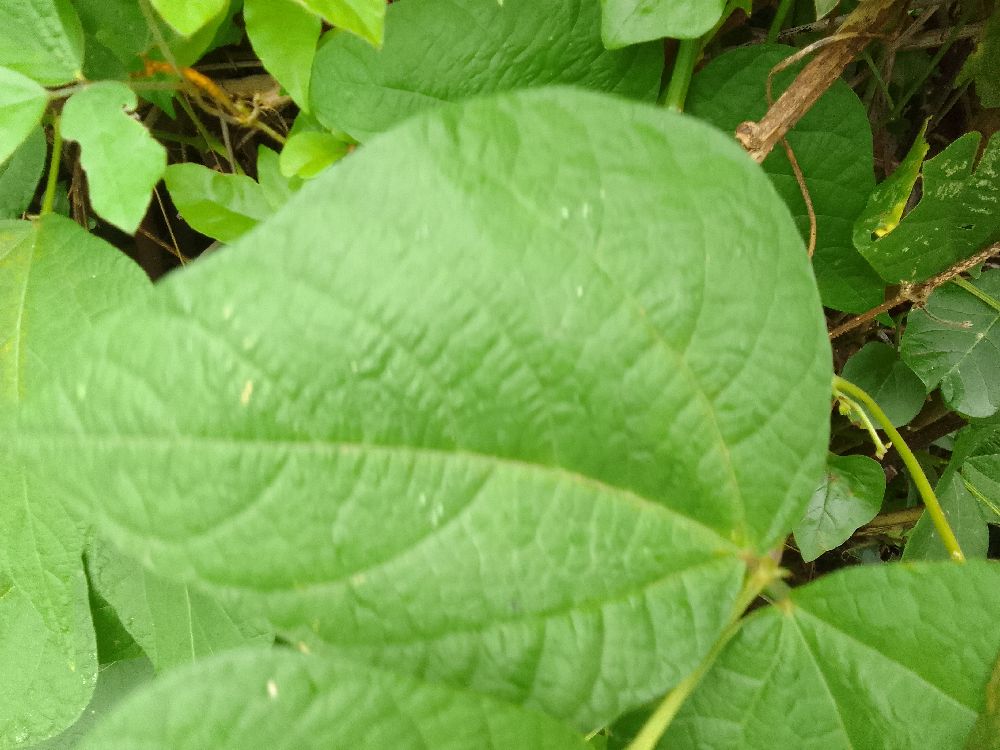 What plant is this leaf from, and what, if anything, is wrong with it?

common bean, healthy
